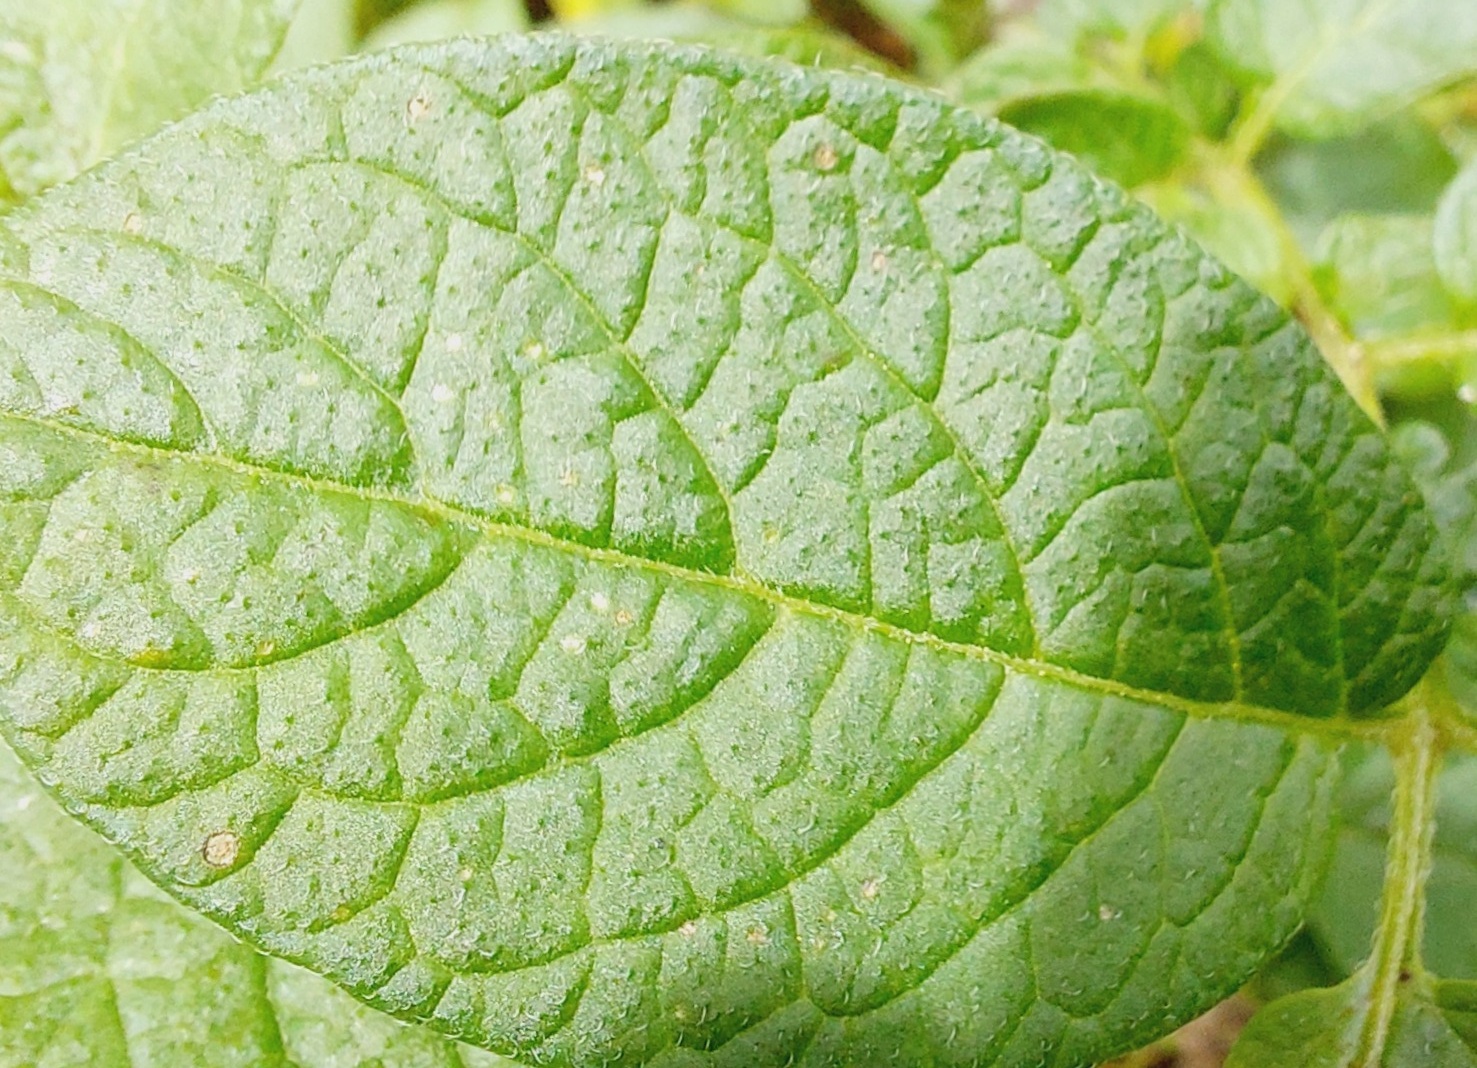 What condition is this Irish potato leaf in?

healthy
